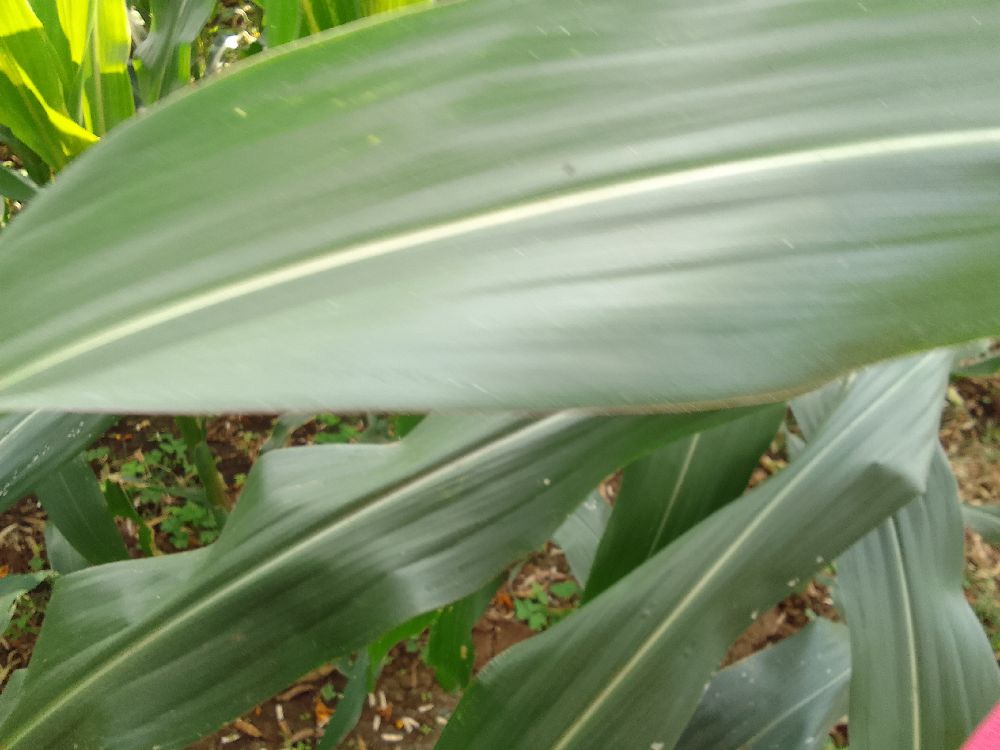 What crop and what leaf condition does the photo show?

maize, healthy
